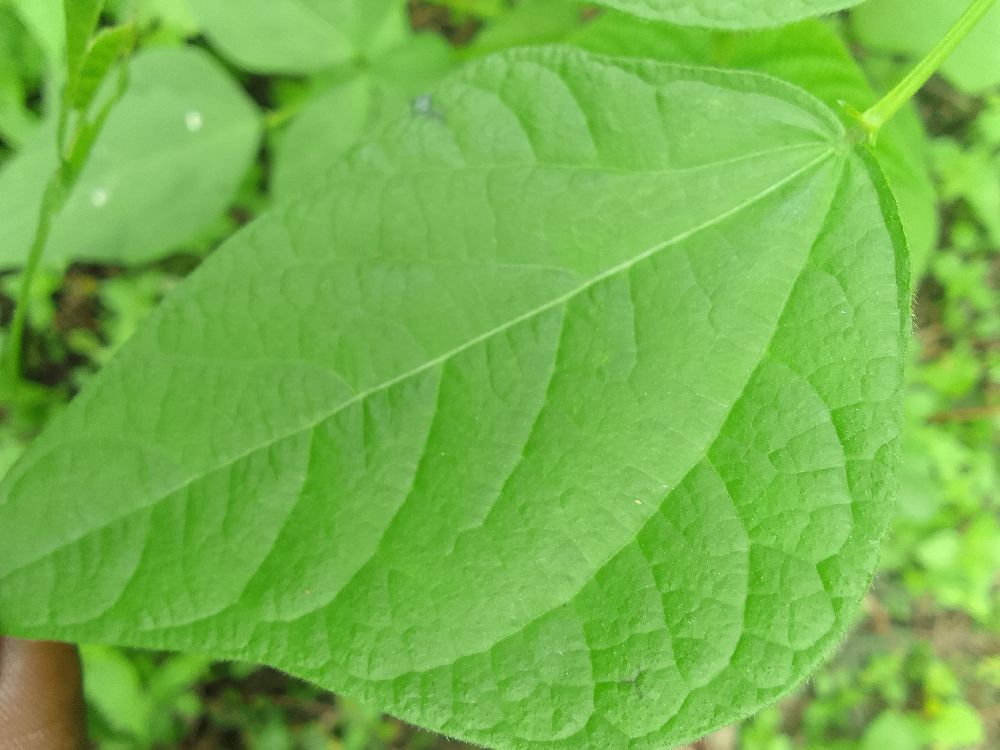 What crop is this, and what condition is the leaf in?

common bean, healthy
